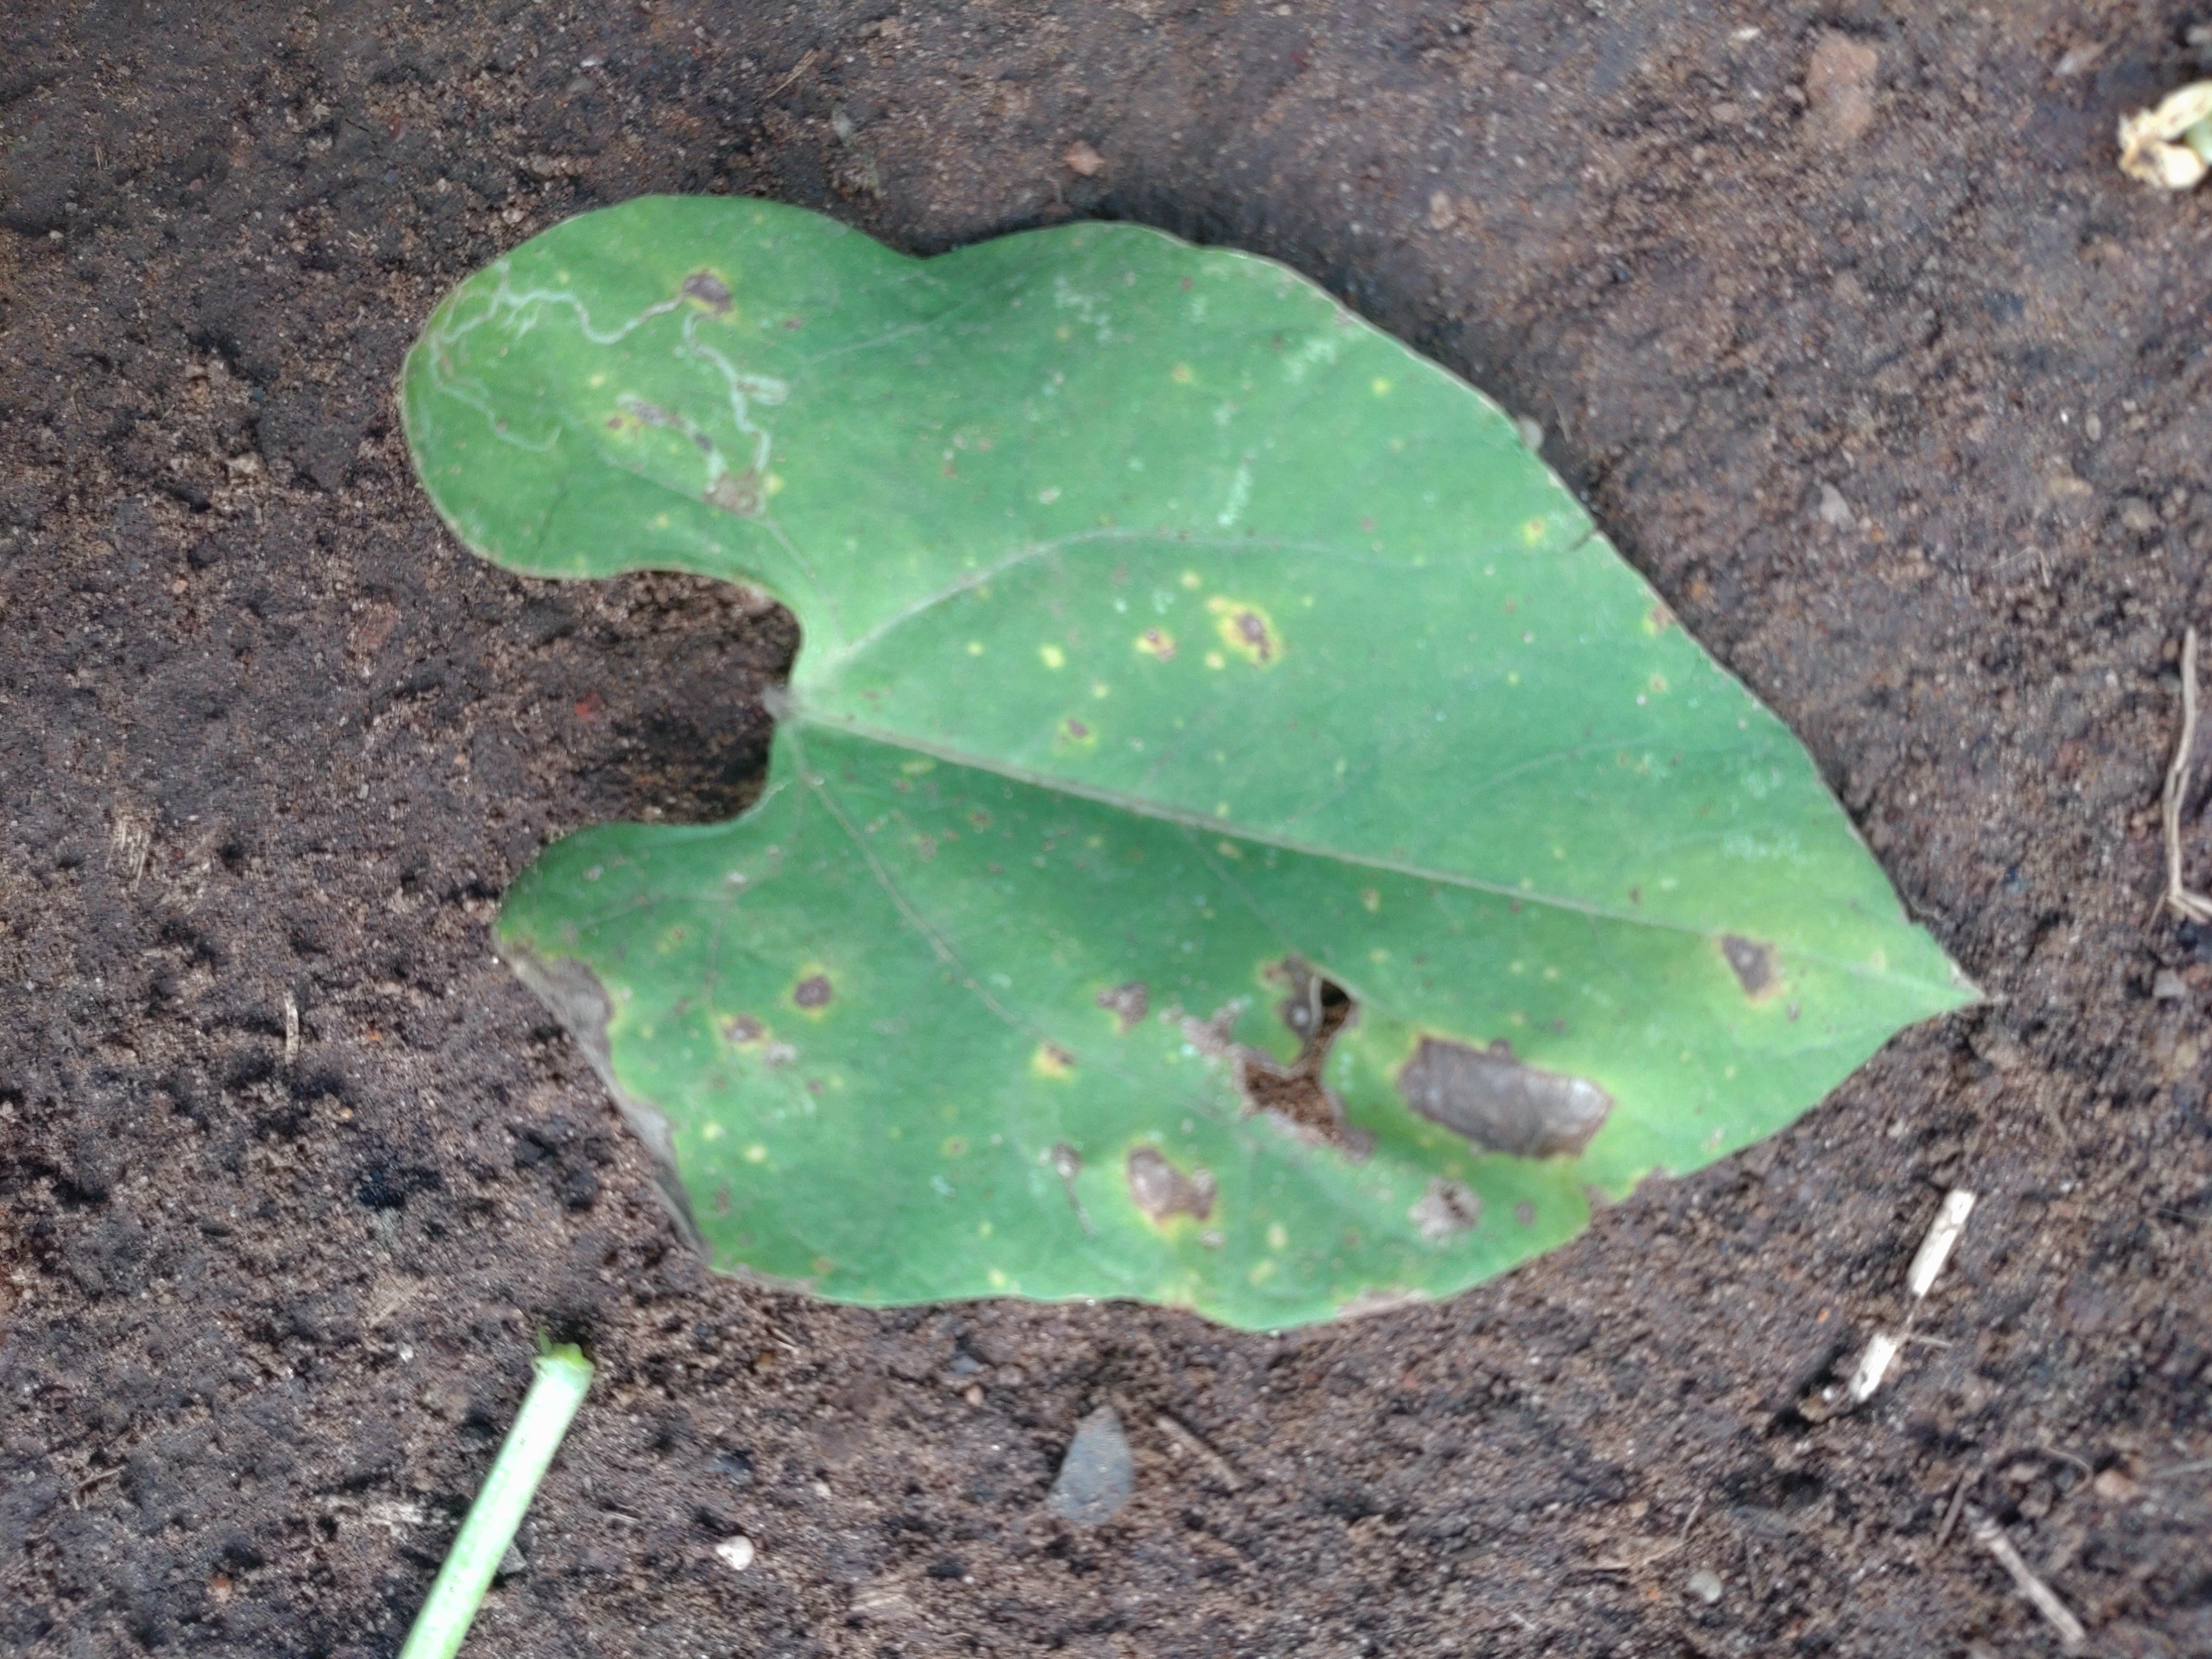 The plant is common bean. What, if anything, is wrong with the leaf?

rust
